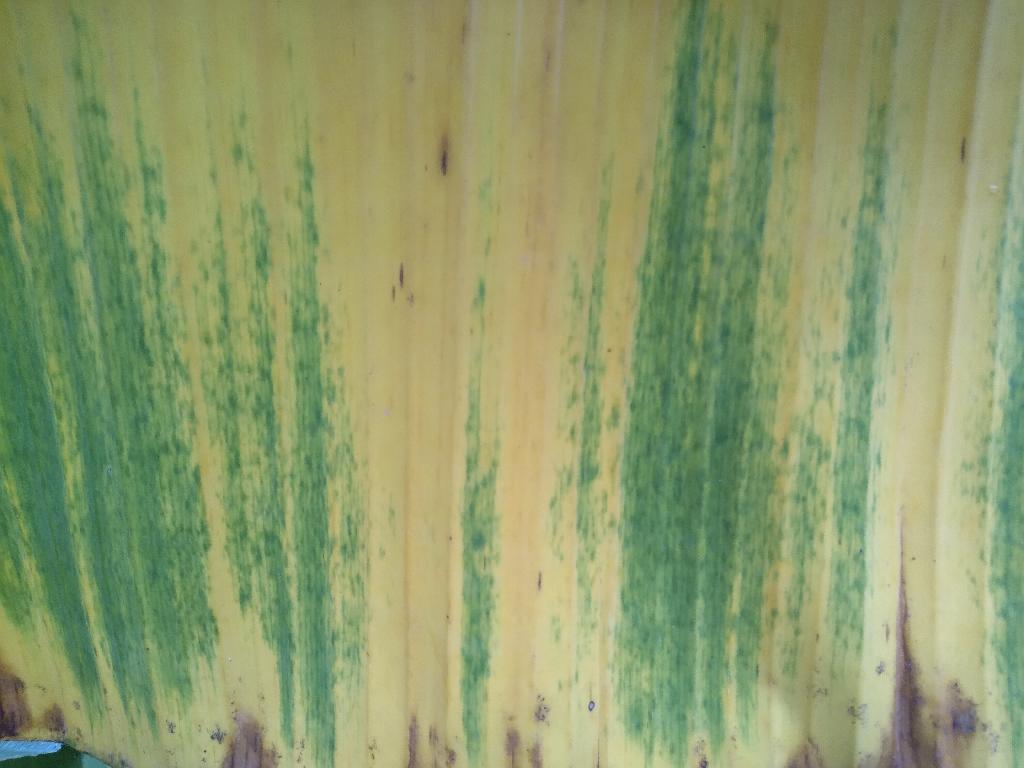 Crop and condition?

banana, fusarium wilt race 1
